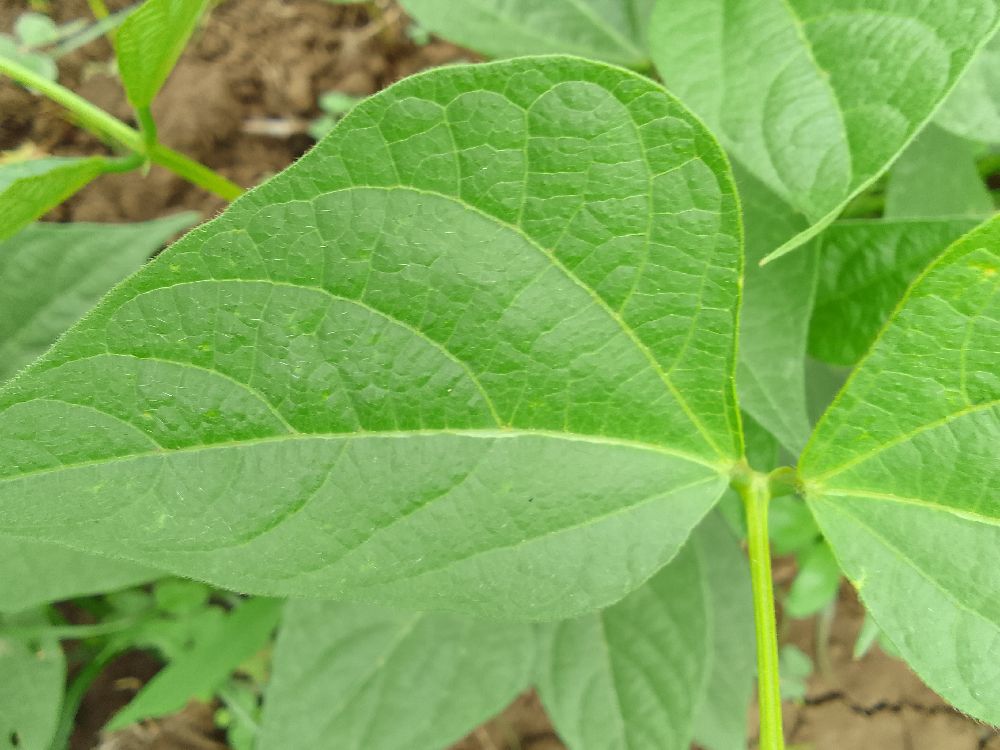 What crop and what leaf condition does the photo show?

common bean, healthy
